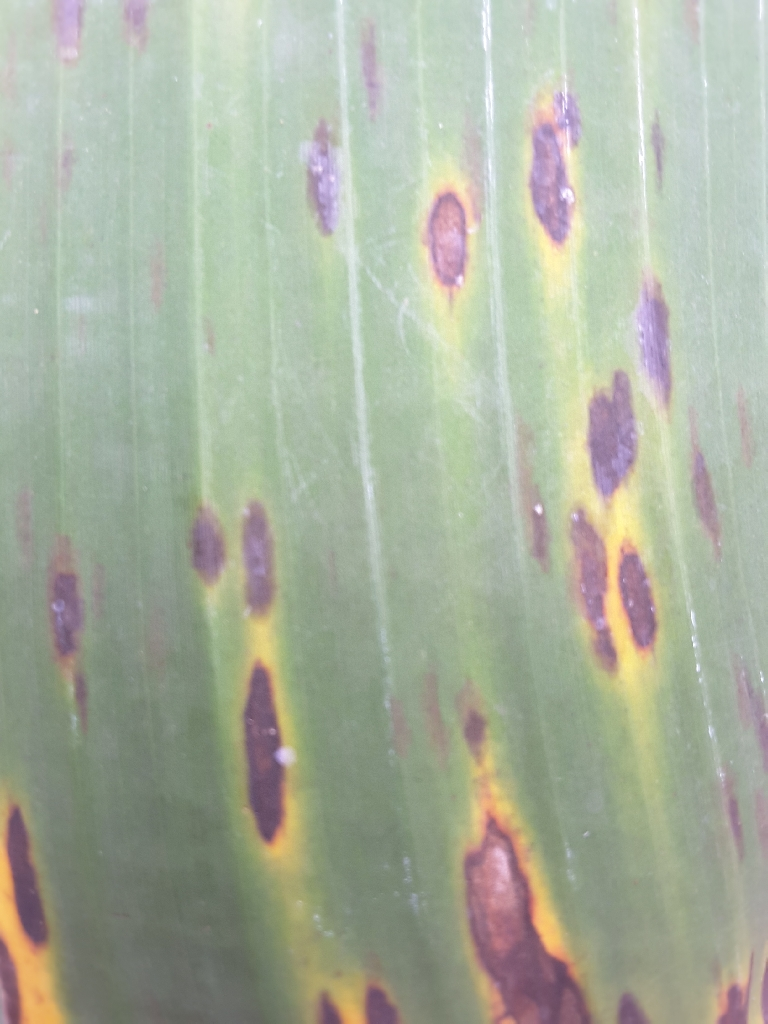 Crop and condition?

banana, black sigatoka
